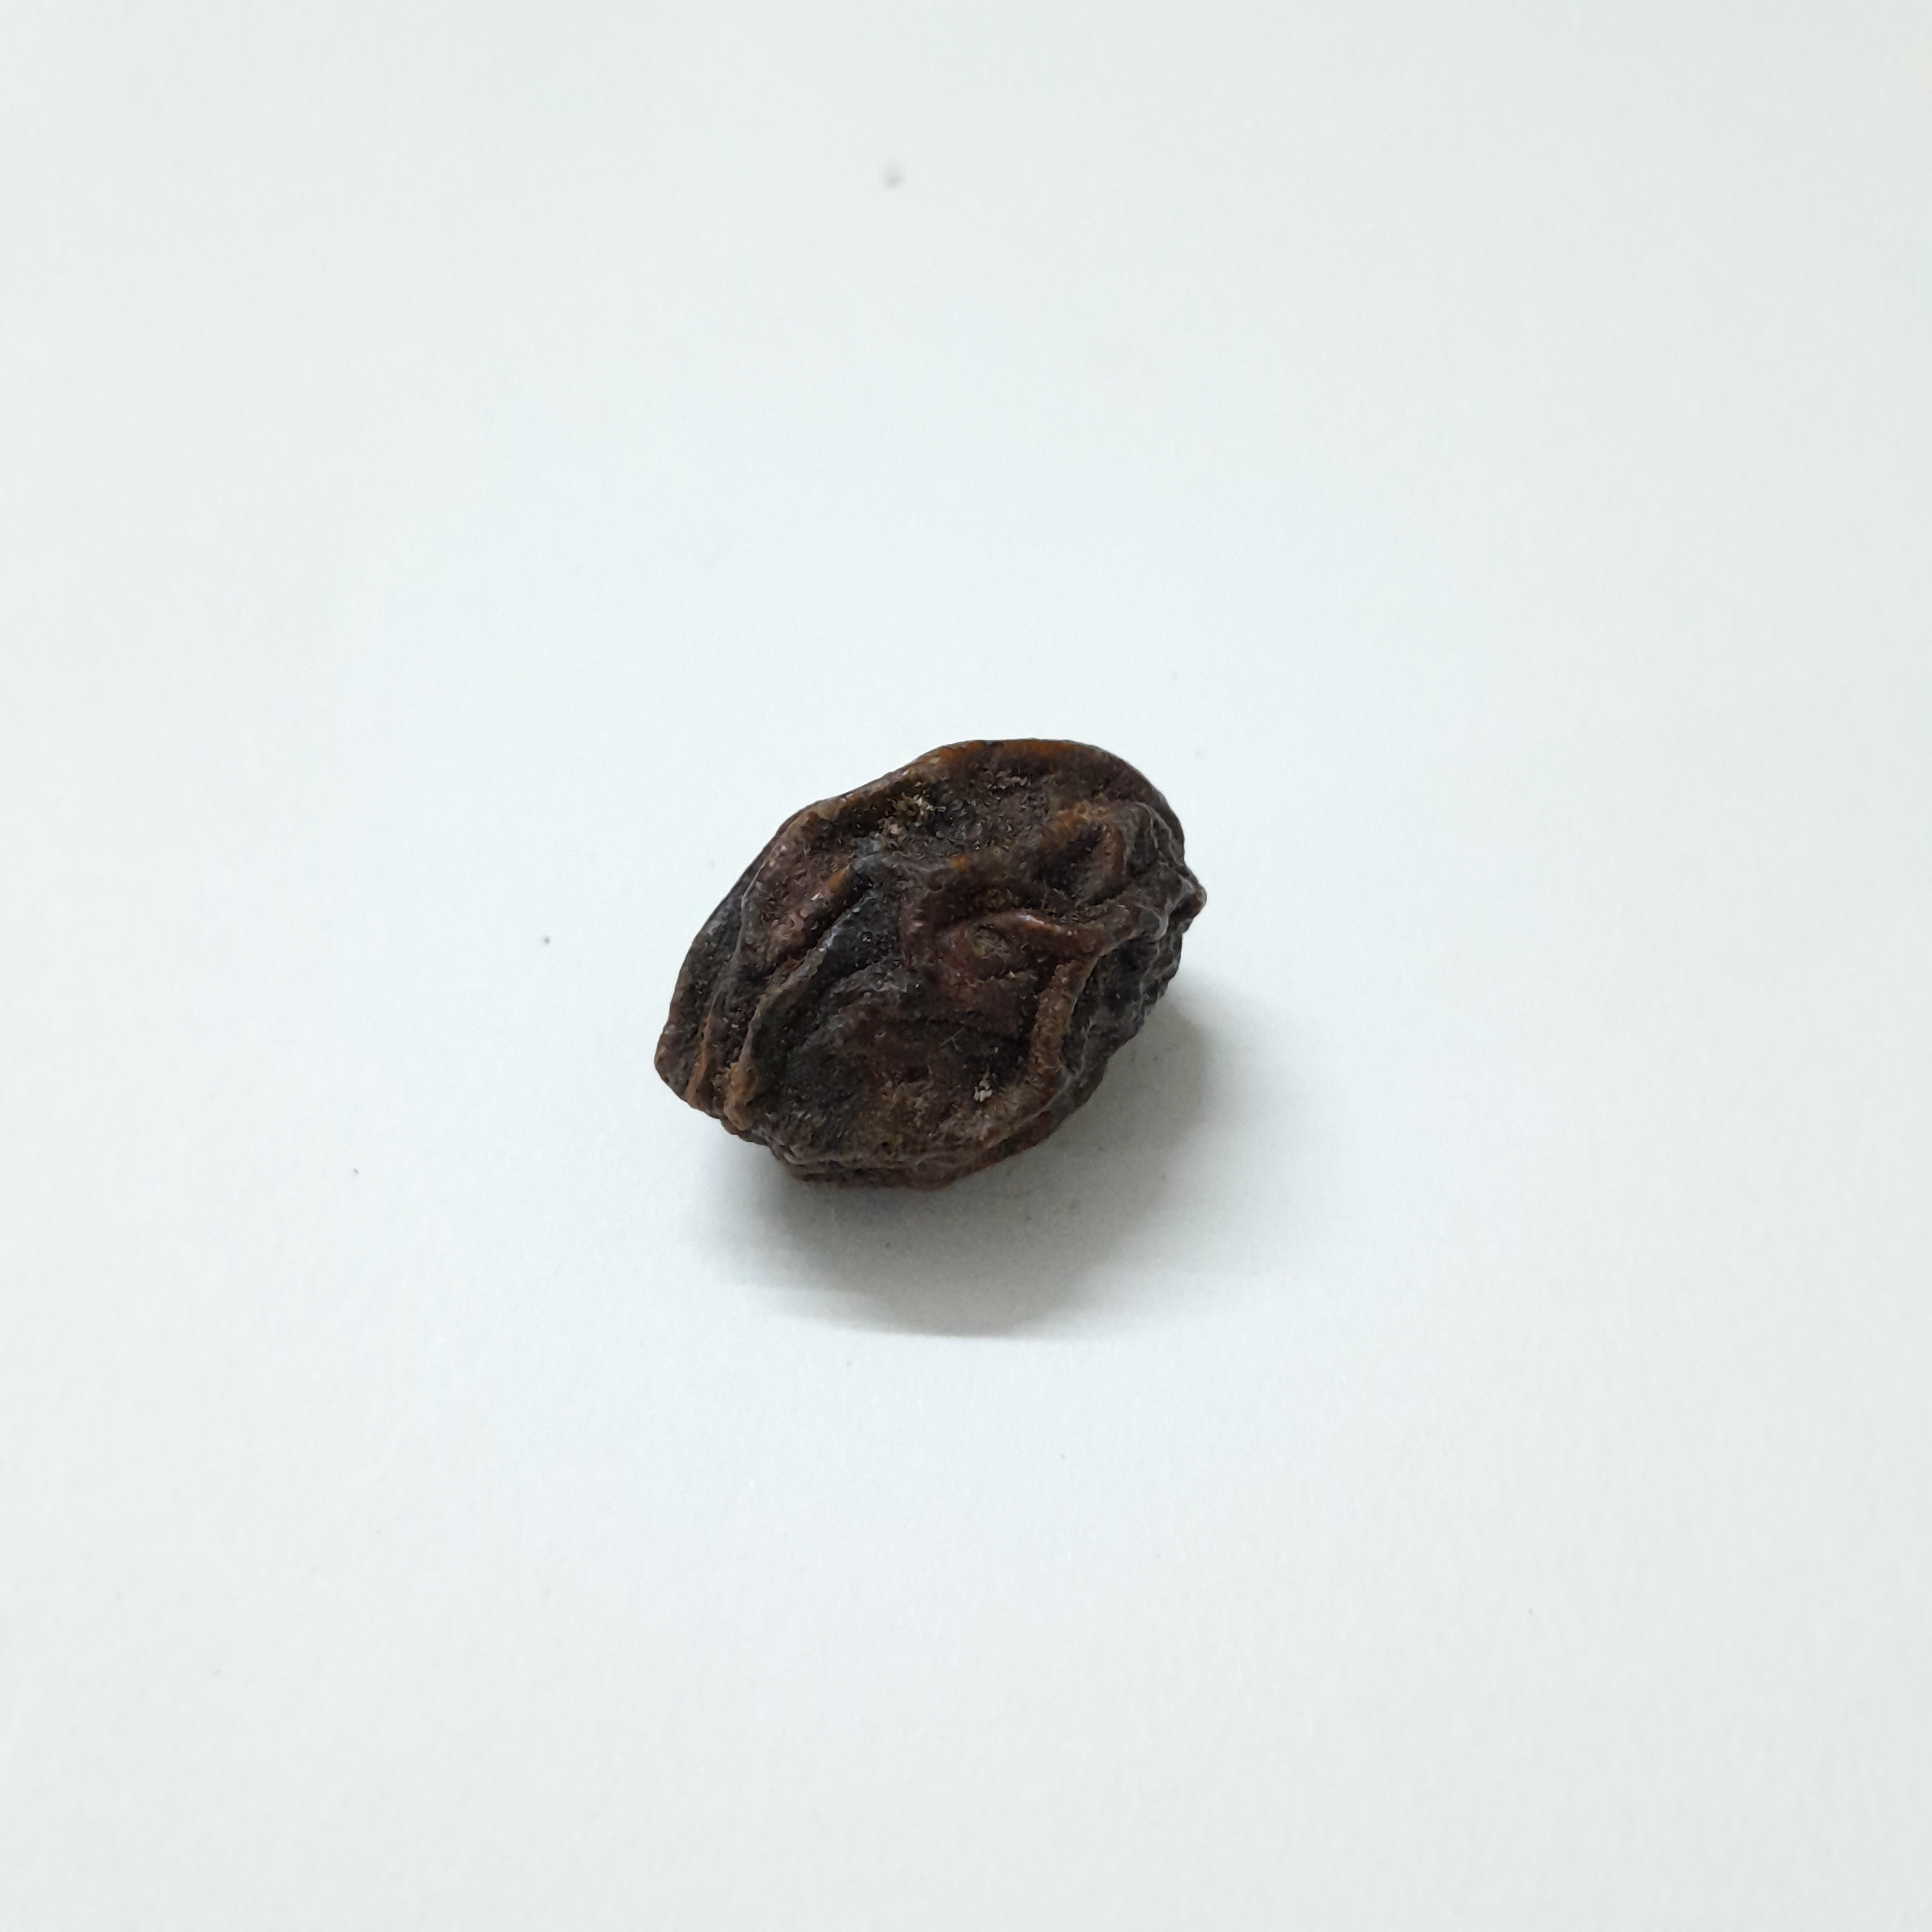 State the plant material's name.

kadukharik
